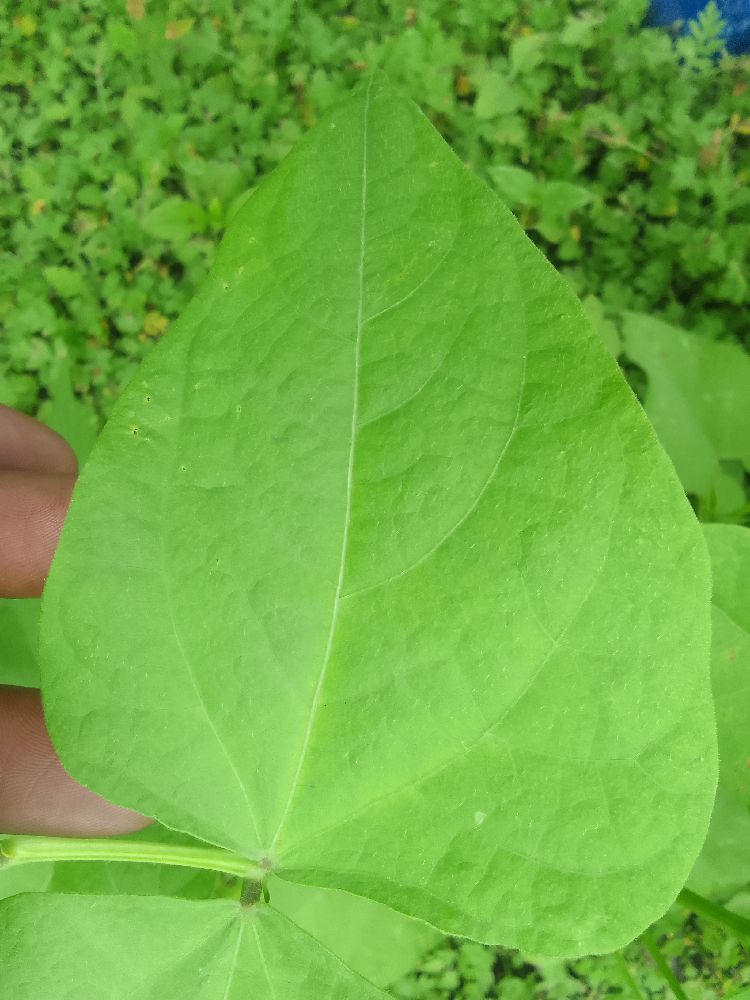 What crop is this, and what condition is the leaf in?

common bean, healthy
